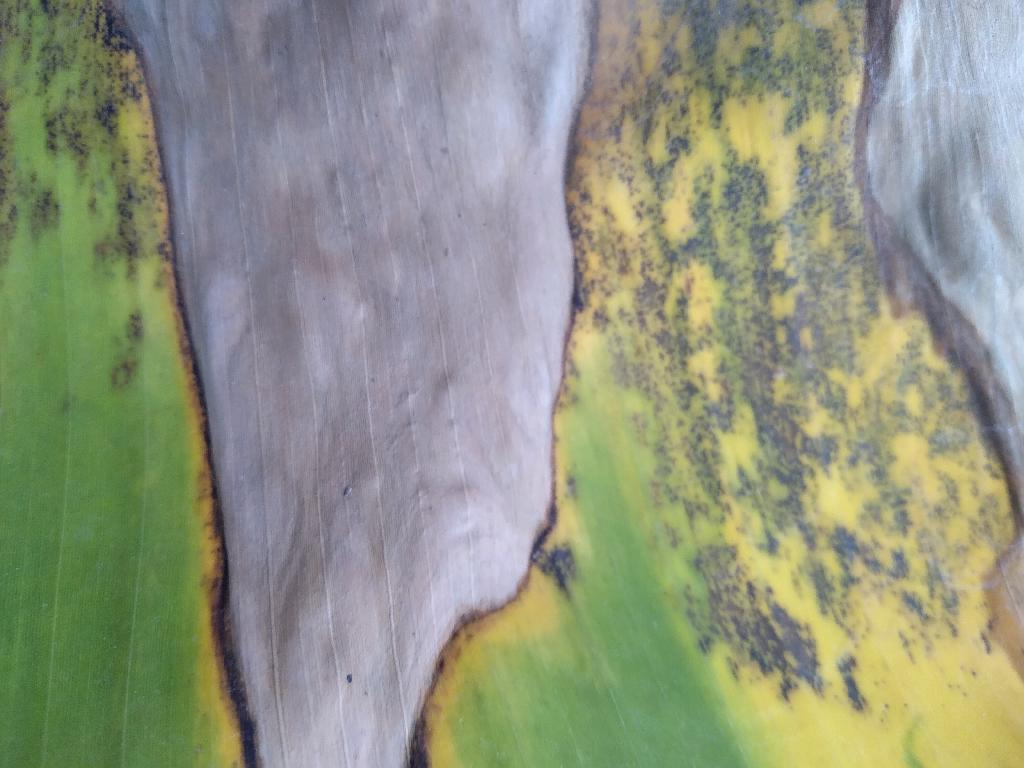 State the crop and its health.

banana, black sigatoka
